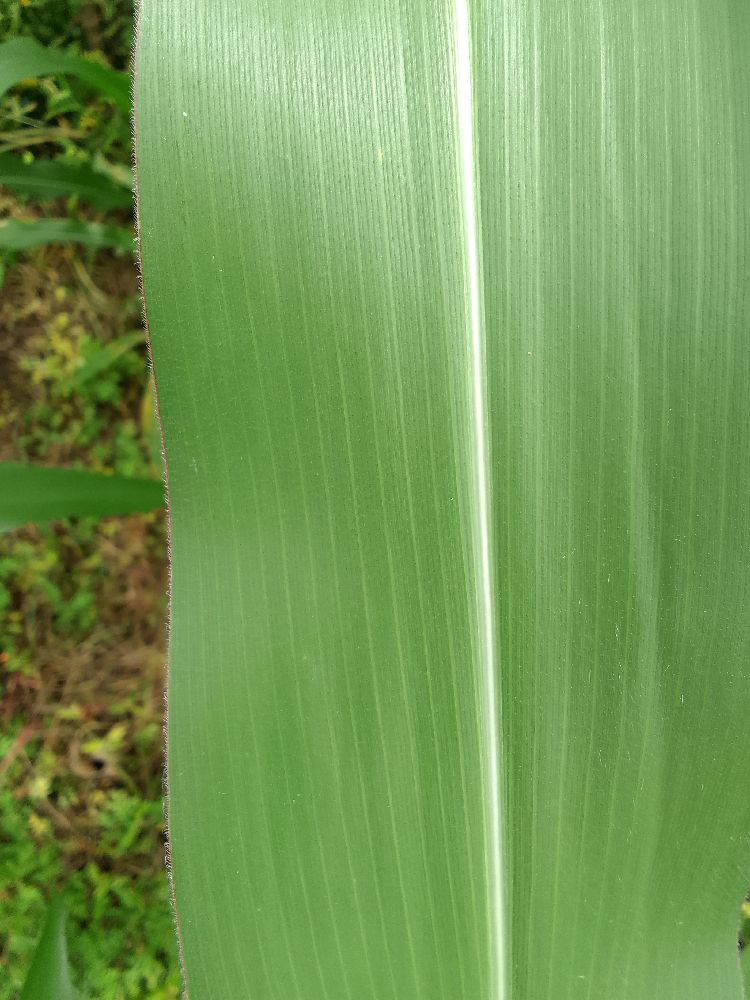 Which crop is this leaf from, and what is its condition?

maize, healthy
